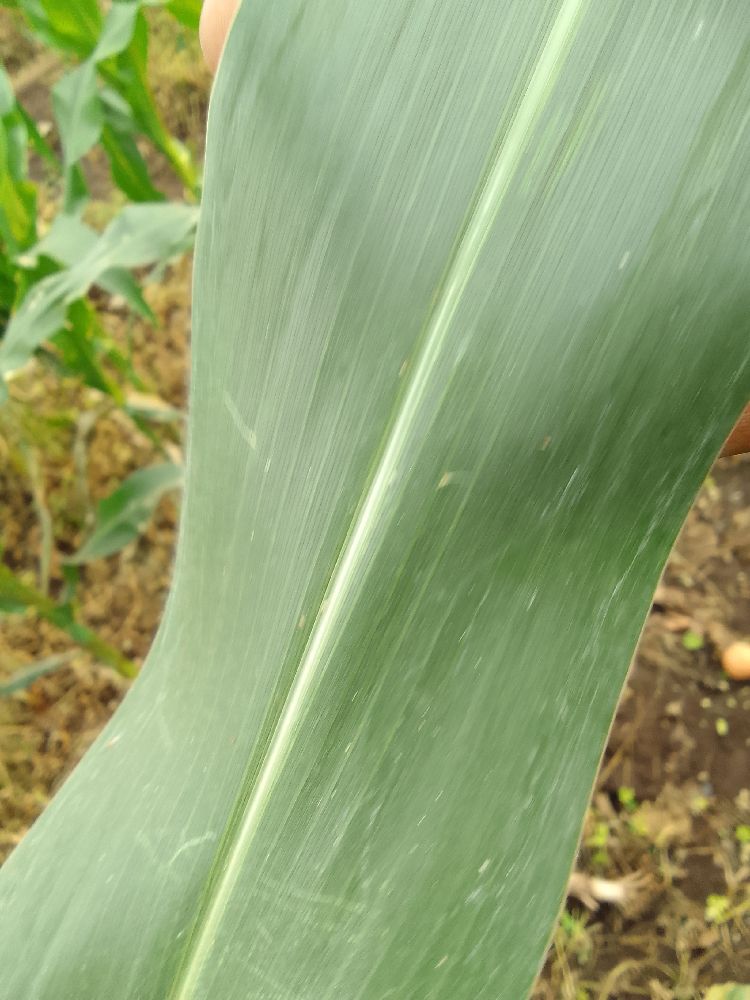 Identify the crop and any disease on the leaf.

maize, healthy
